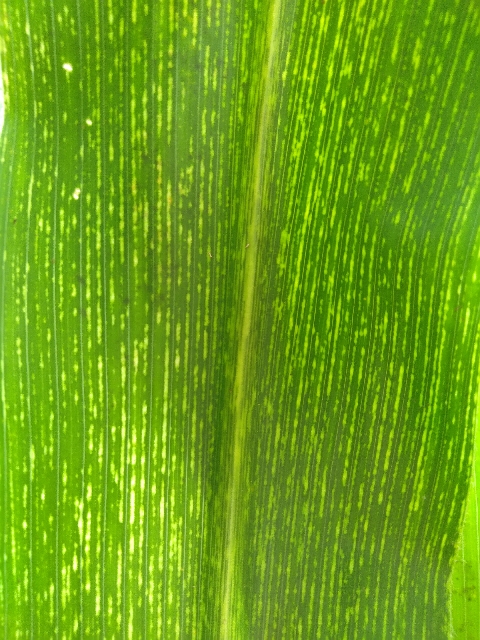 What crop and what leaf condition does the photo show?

maize, maize streak virus
